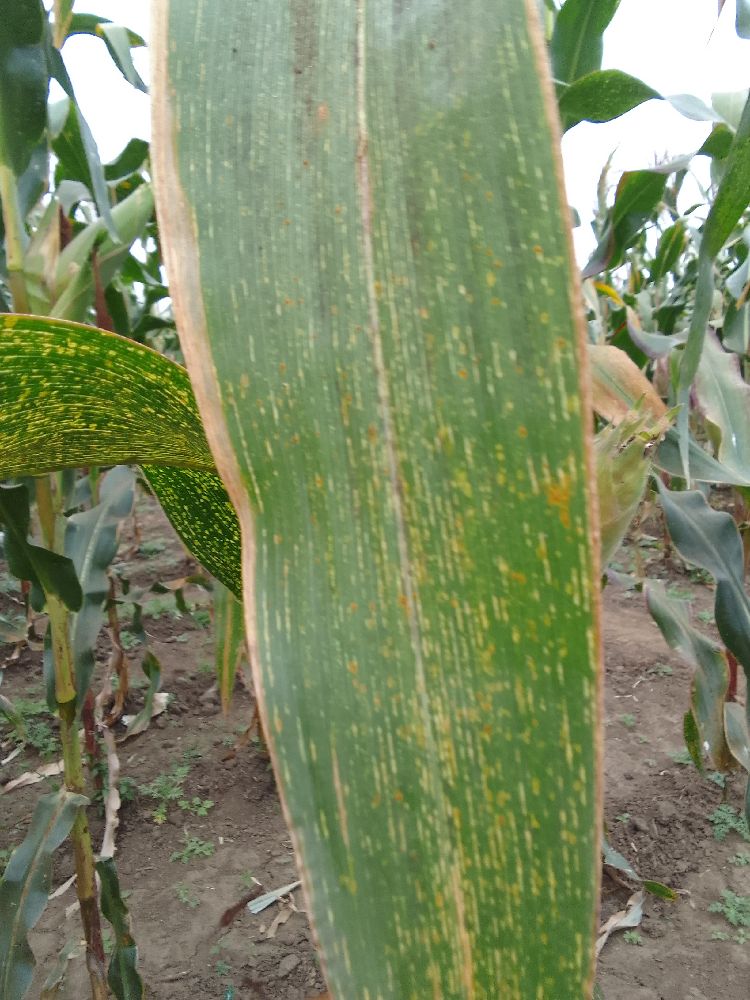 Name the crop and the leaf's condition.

maize, maize streak virus
